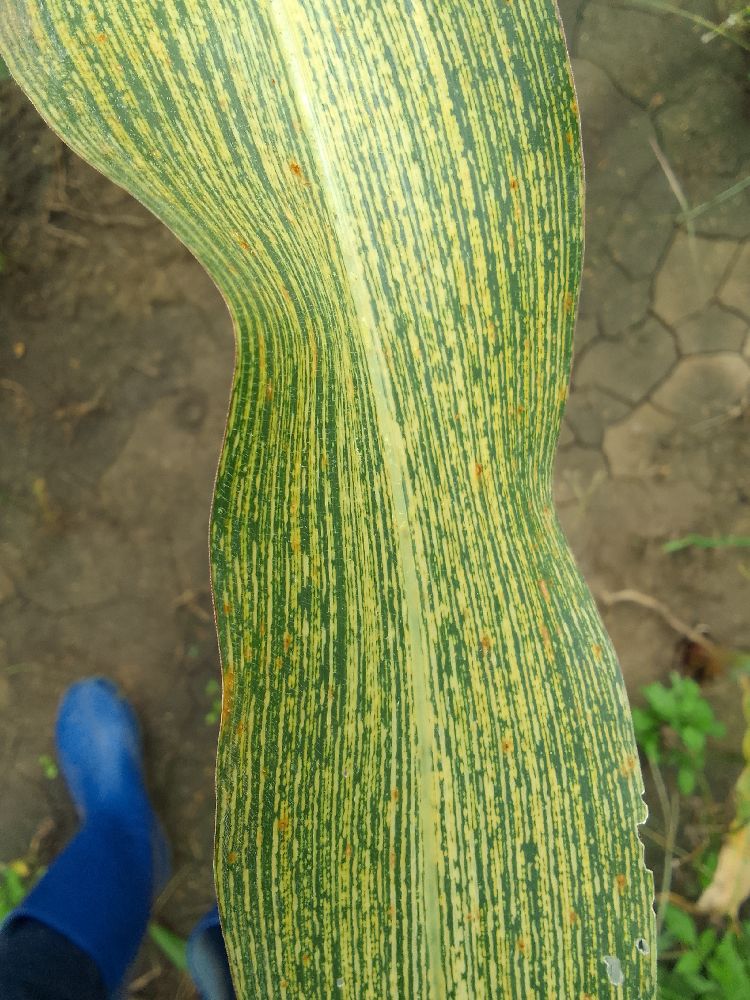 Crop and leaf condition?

maize, maize streak virus
